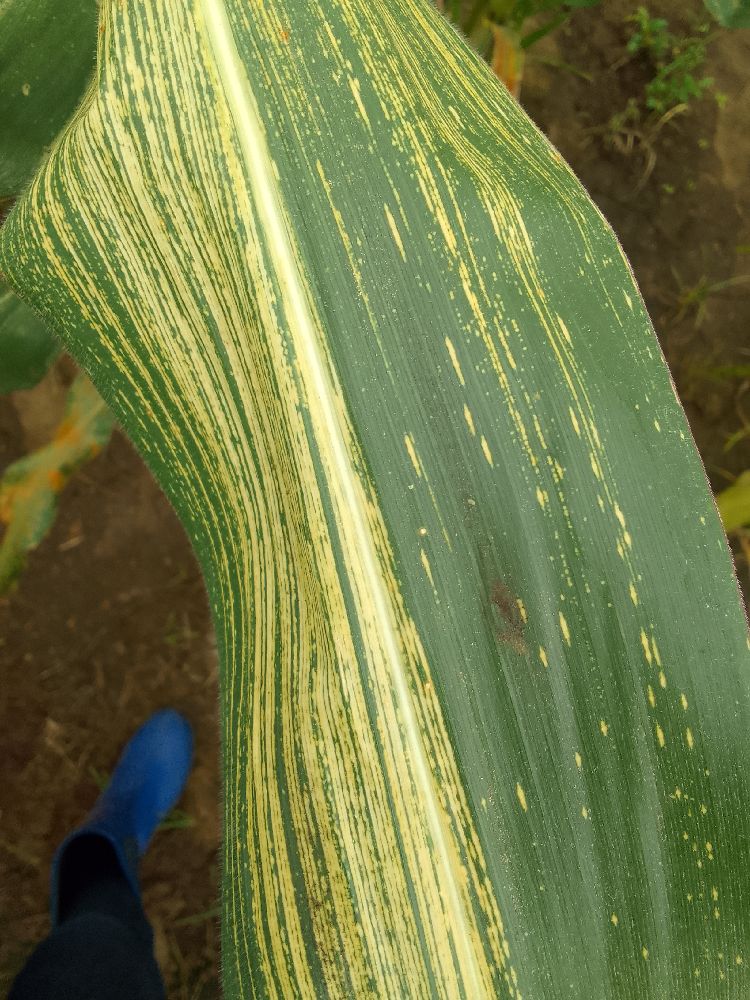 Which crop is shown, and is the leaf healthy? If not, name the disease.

maize, maize streak virus
